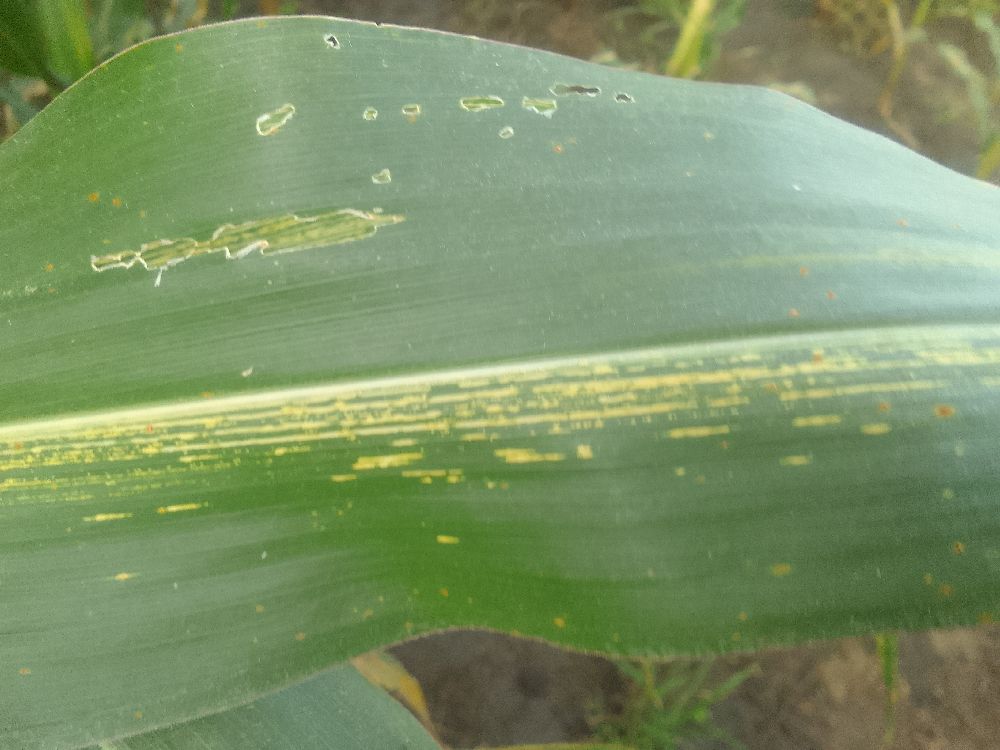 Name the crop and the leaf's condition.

maize, maize streak virus
